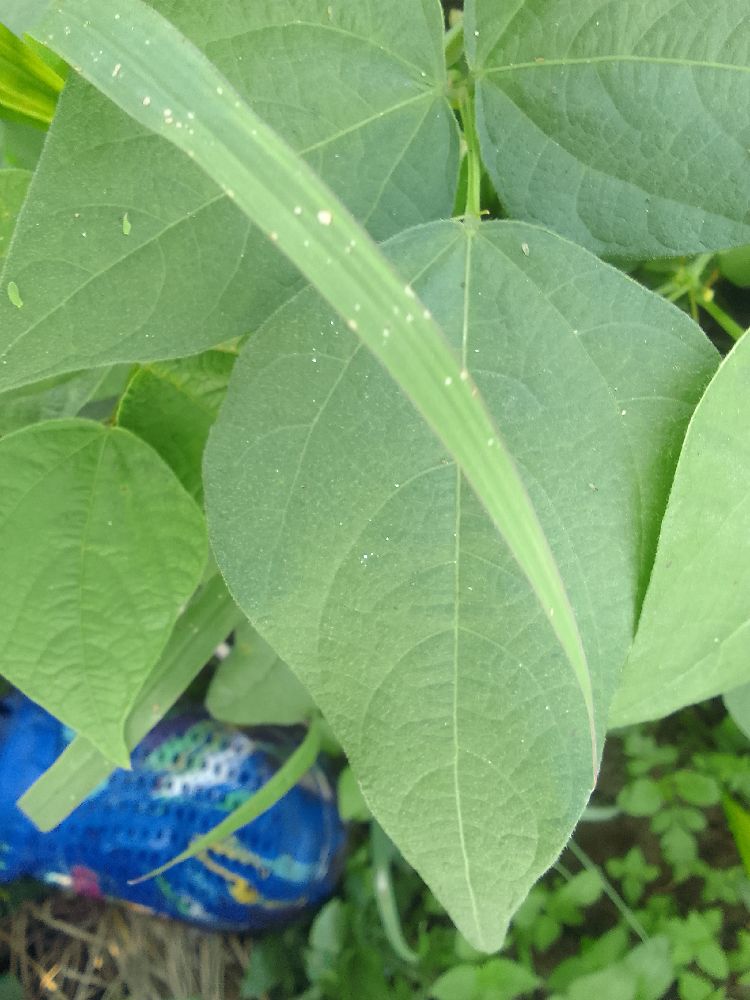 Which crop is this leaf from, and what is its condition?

common bean, healthy
